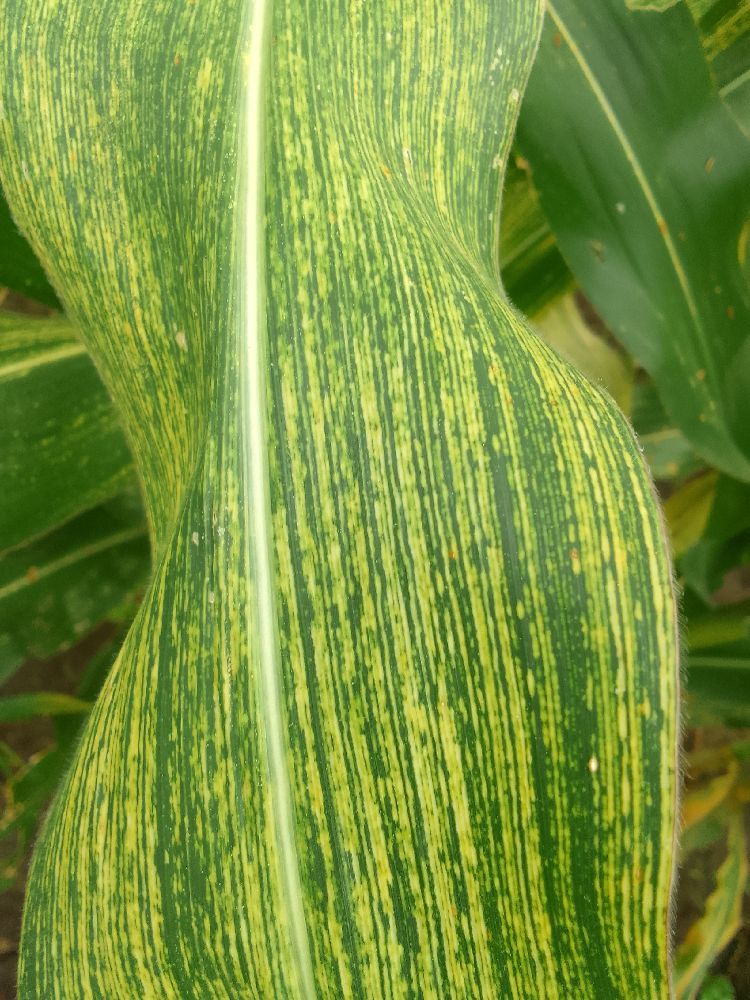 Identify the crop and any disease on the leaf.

maize, maize streak virus
